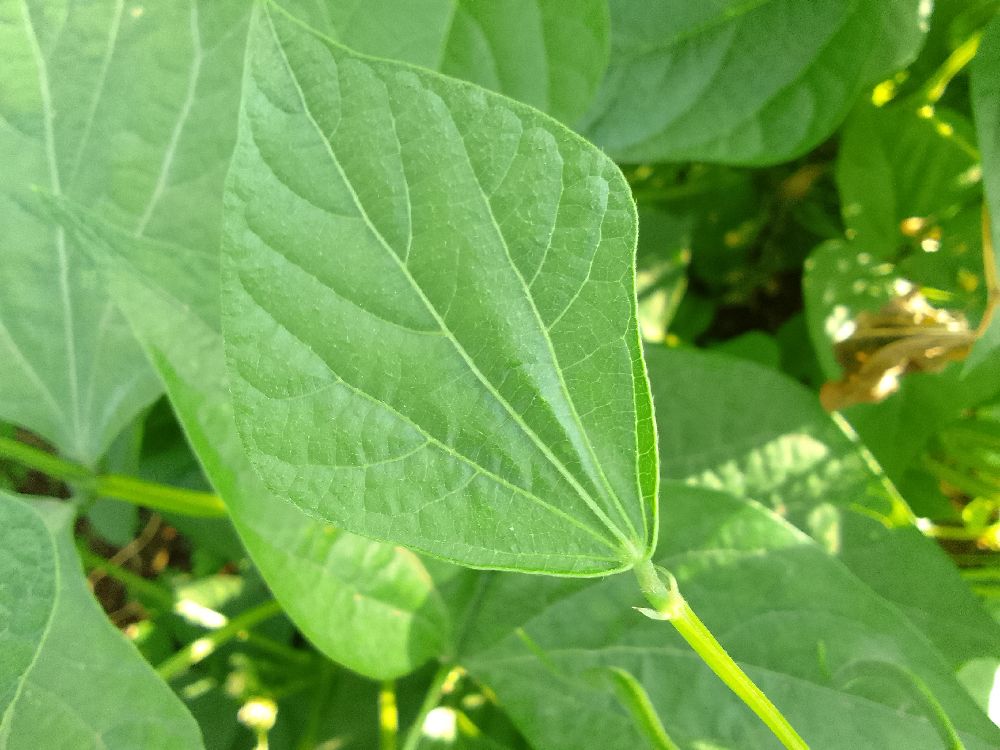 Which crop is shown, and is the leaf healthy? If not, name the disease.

common bean, healthy
